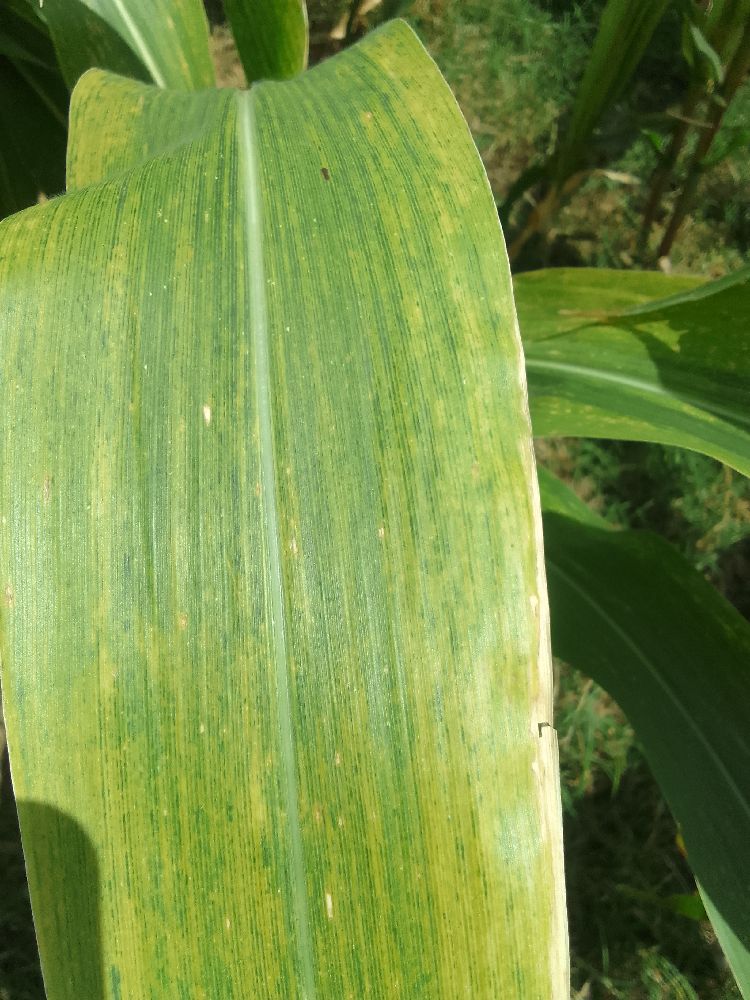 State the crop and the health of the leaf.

maize, maize lethal necrosis
